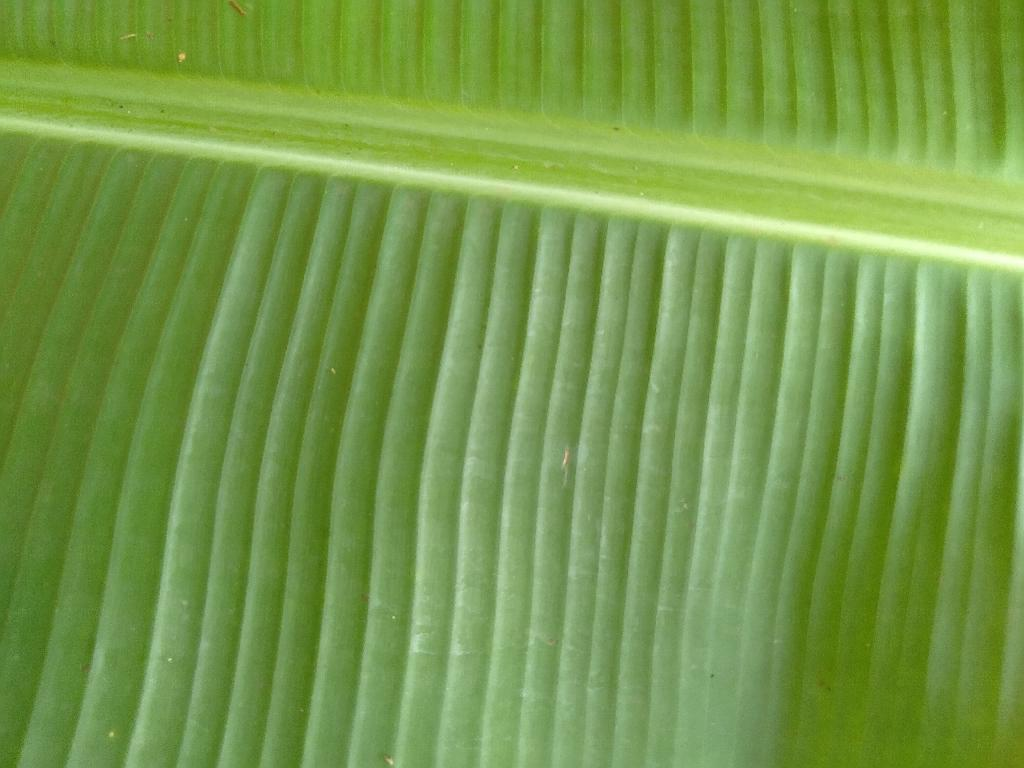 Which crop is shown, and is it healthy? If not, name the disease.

banana, healthy
